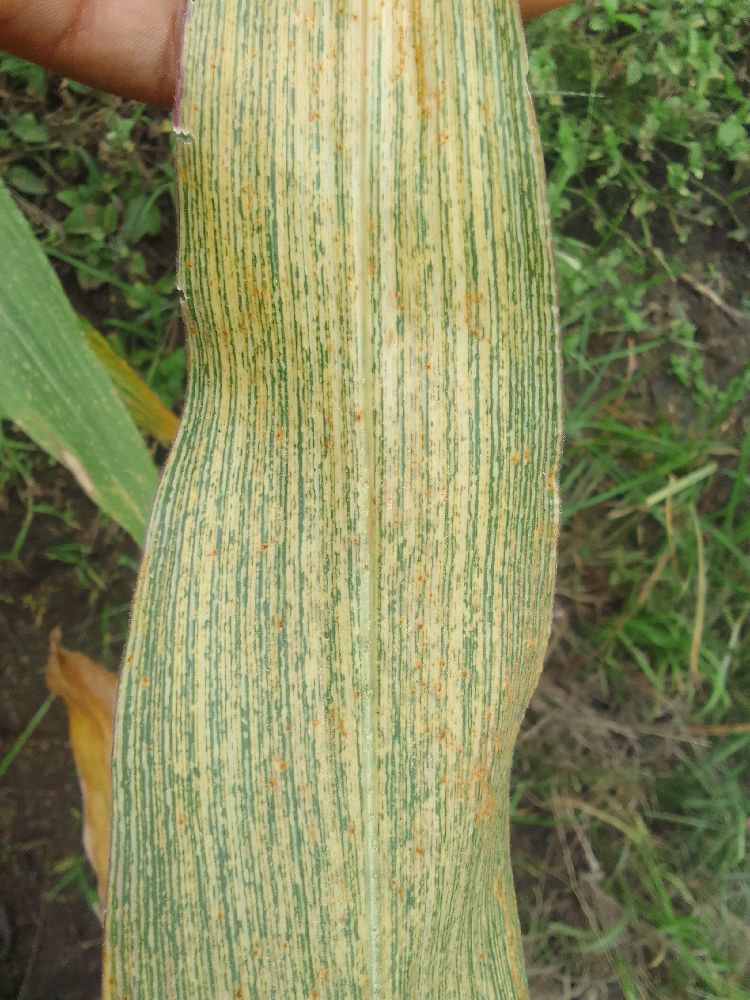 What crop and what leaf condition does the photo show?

maize, maize streak virus
